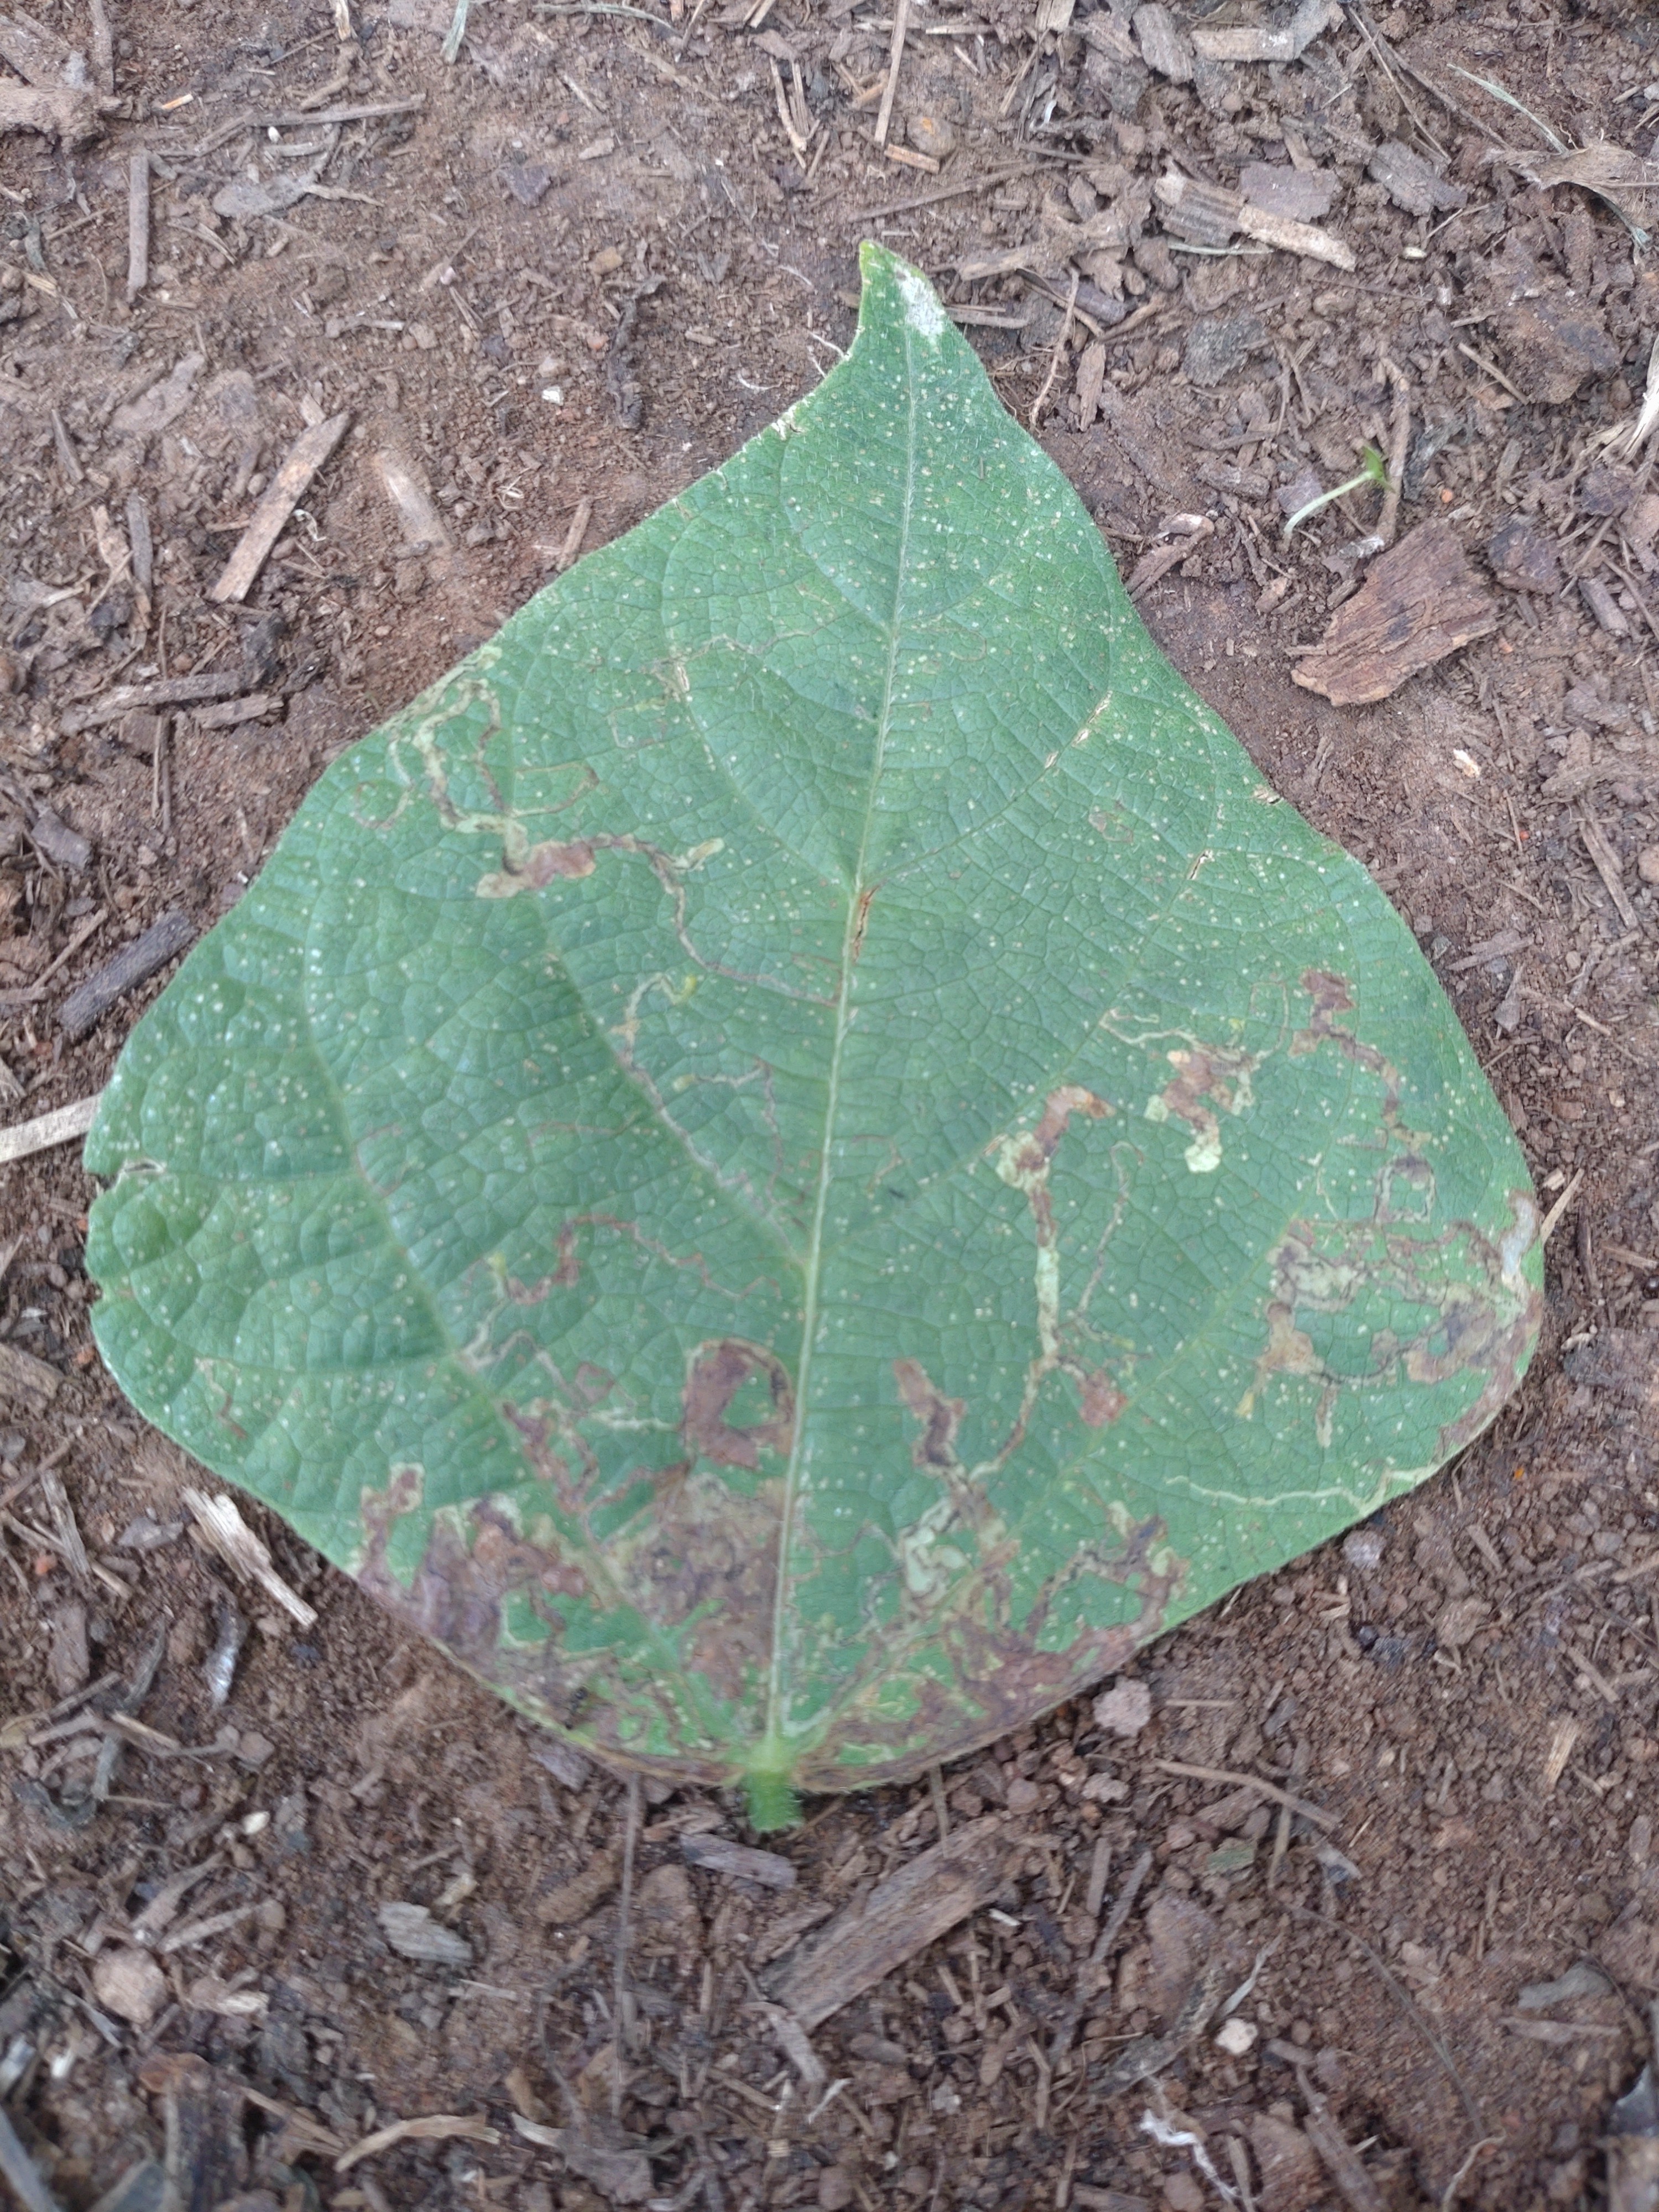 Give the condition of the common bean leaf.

anthracnose
